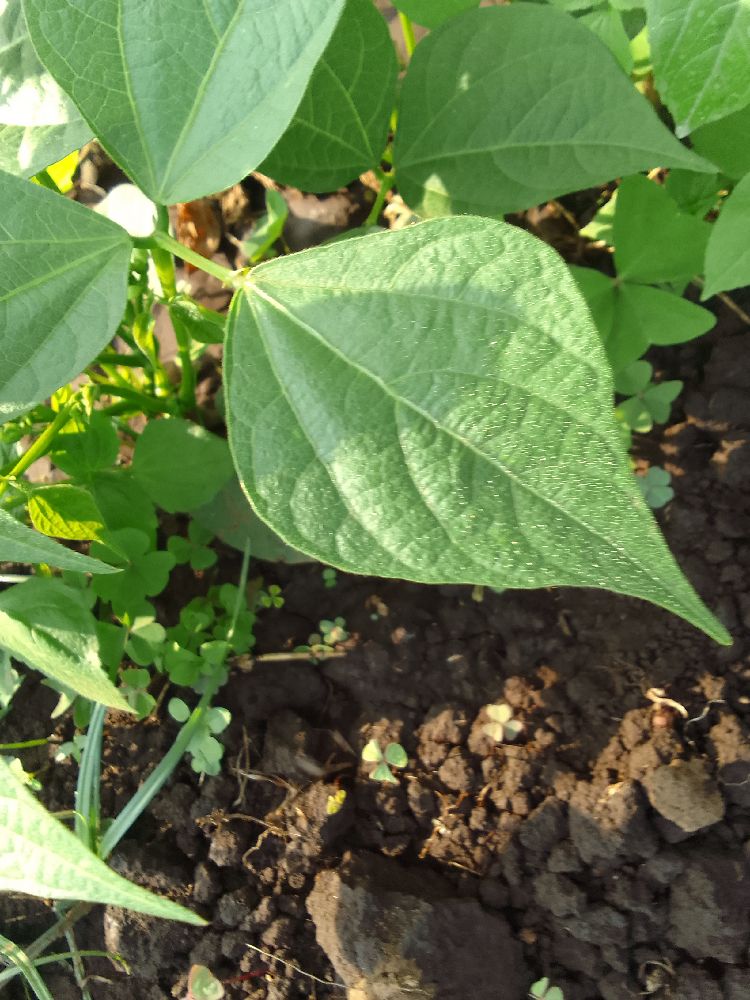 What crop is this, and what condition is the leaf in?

common bean, healthy
